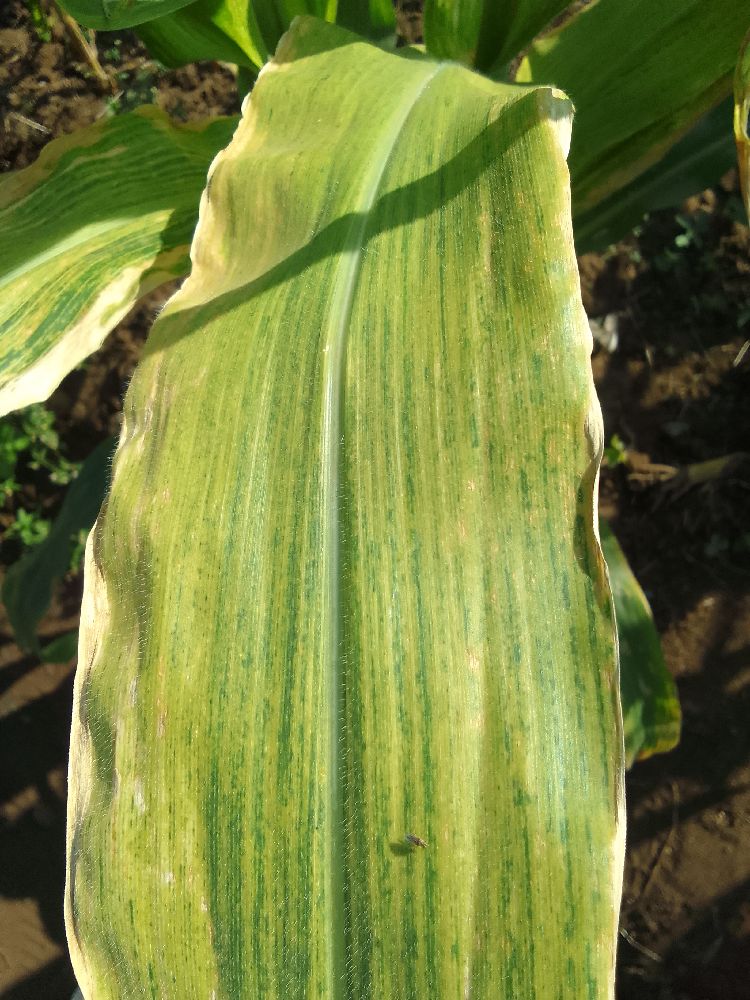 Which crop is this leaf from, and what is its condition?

maize, maize lethal necrosis
